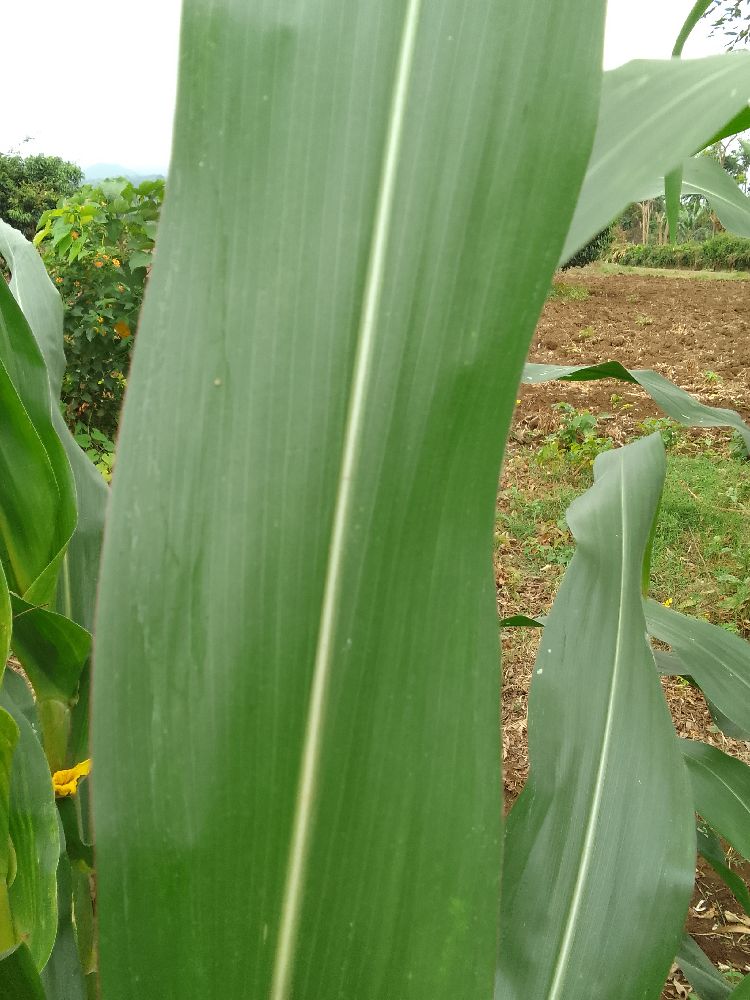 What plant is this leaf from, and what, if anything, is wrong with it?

maize, healthy
